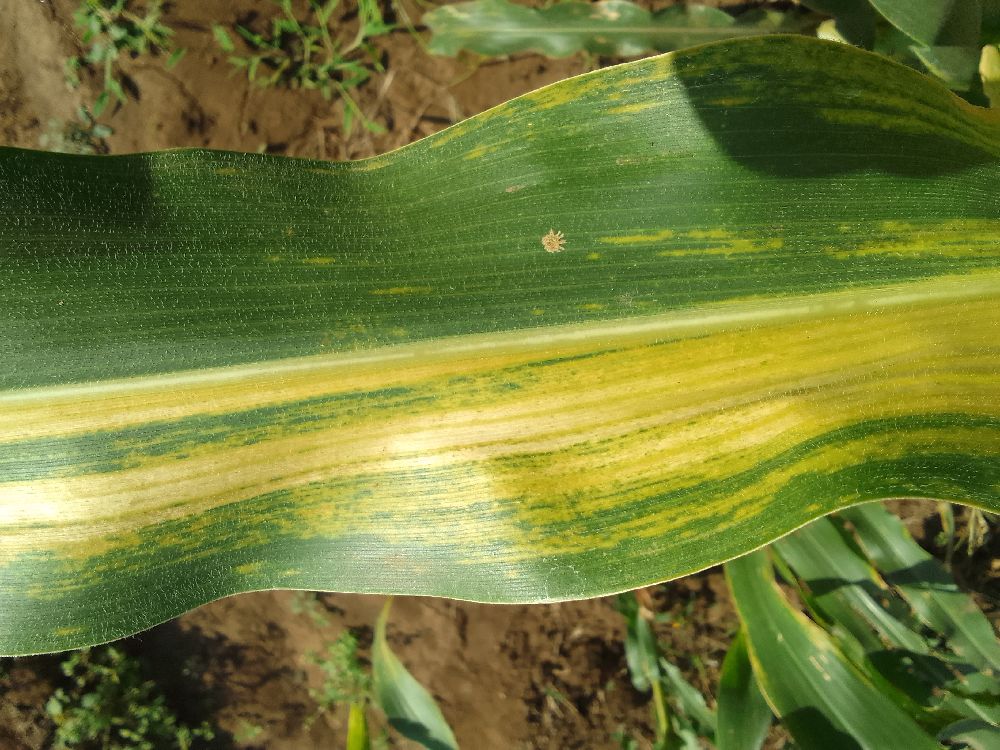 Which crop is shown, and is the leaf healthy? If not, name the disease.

maize, maize lethal necrosis
